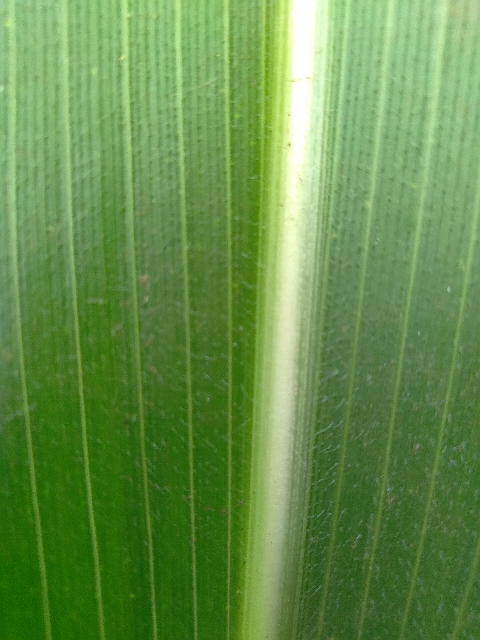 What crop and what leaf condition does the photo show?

maize, healthy
